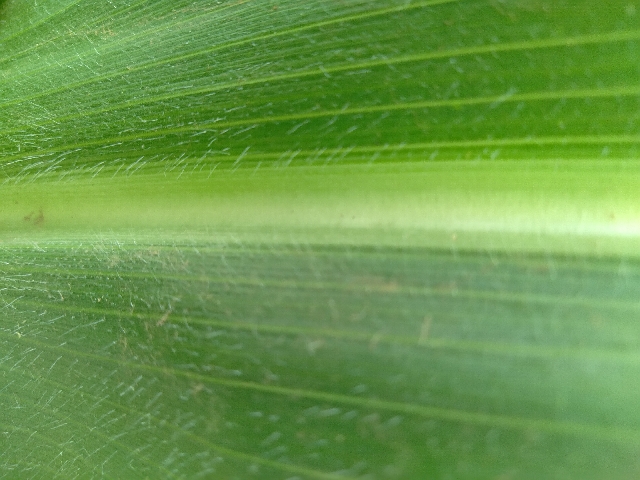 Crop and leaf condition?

maize, healthy
